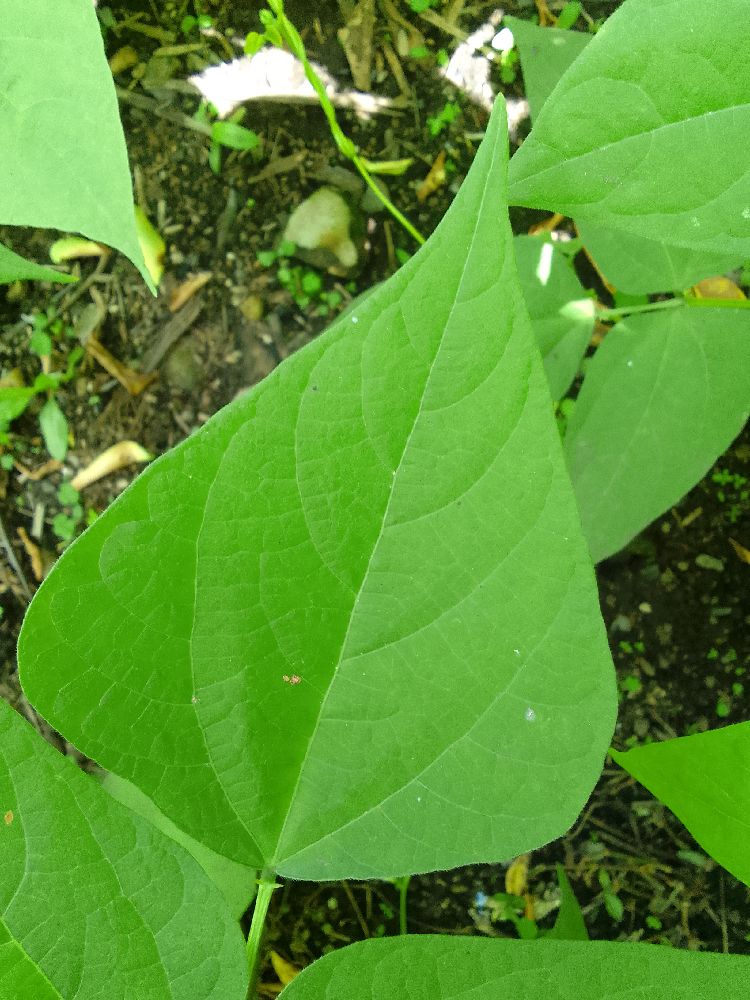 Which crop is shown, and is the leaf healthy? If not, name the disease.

common bean, healthy
